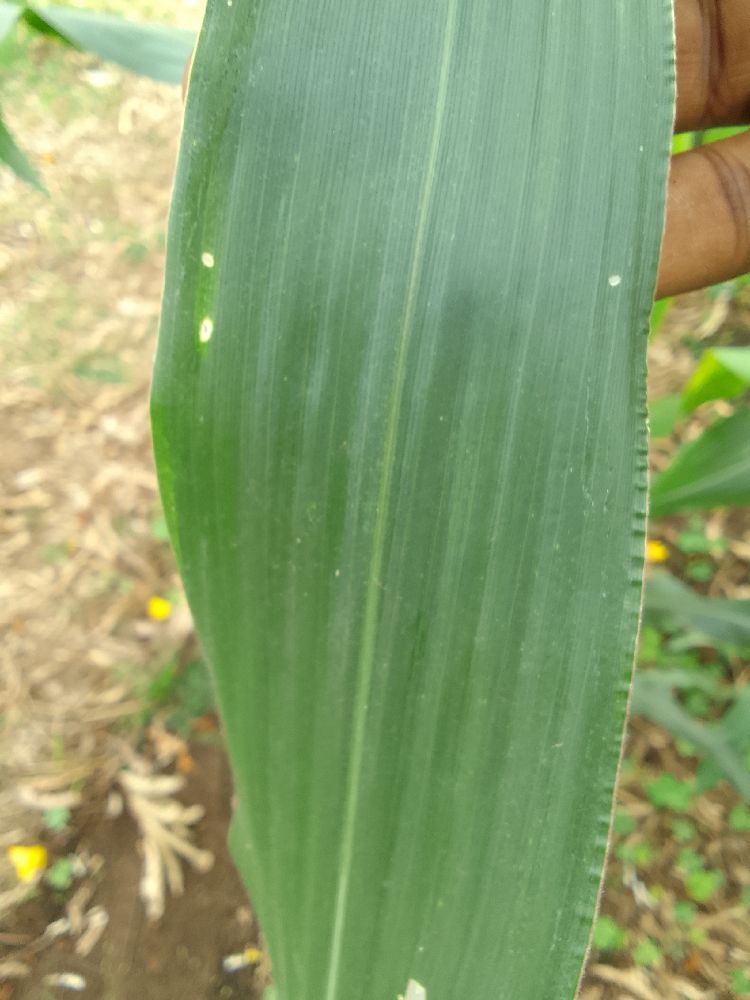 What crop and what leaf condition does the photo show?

maize, healthy
